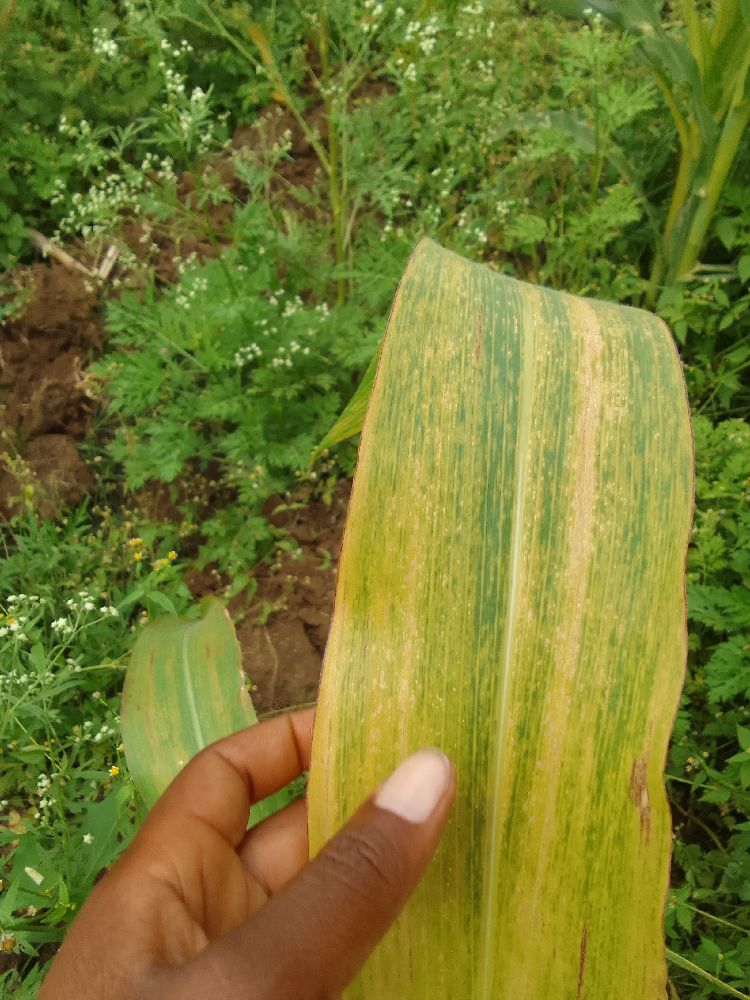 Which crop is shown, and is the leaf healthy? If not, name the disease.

maize, maize lethal necrosis
